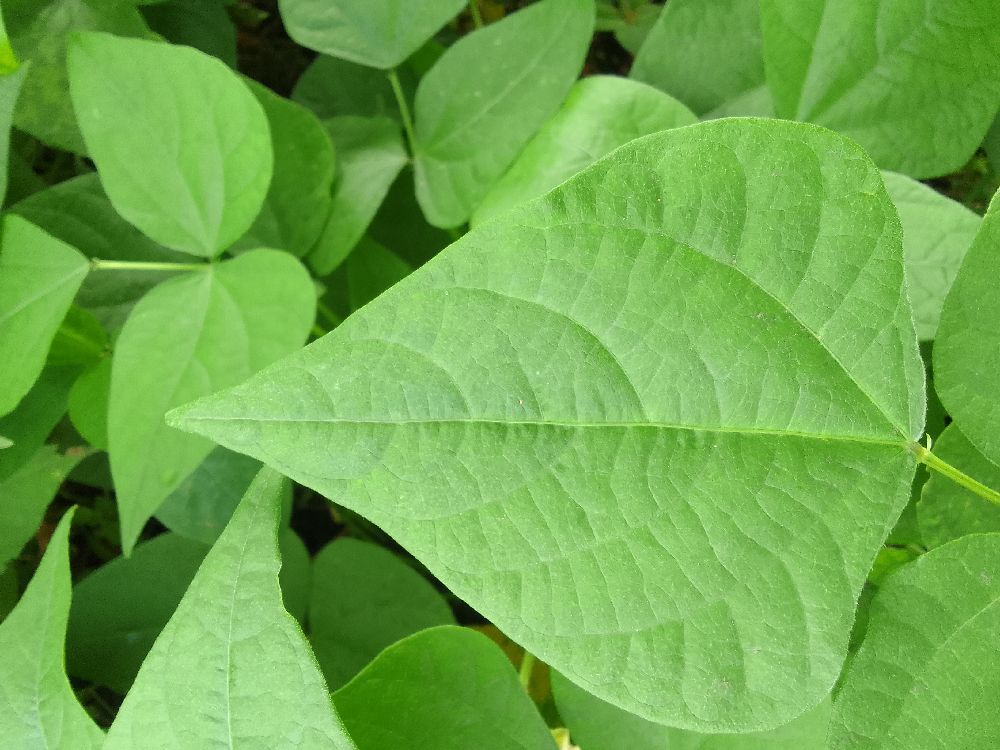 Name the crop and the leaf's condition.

common bean, healthy
